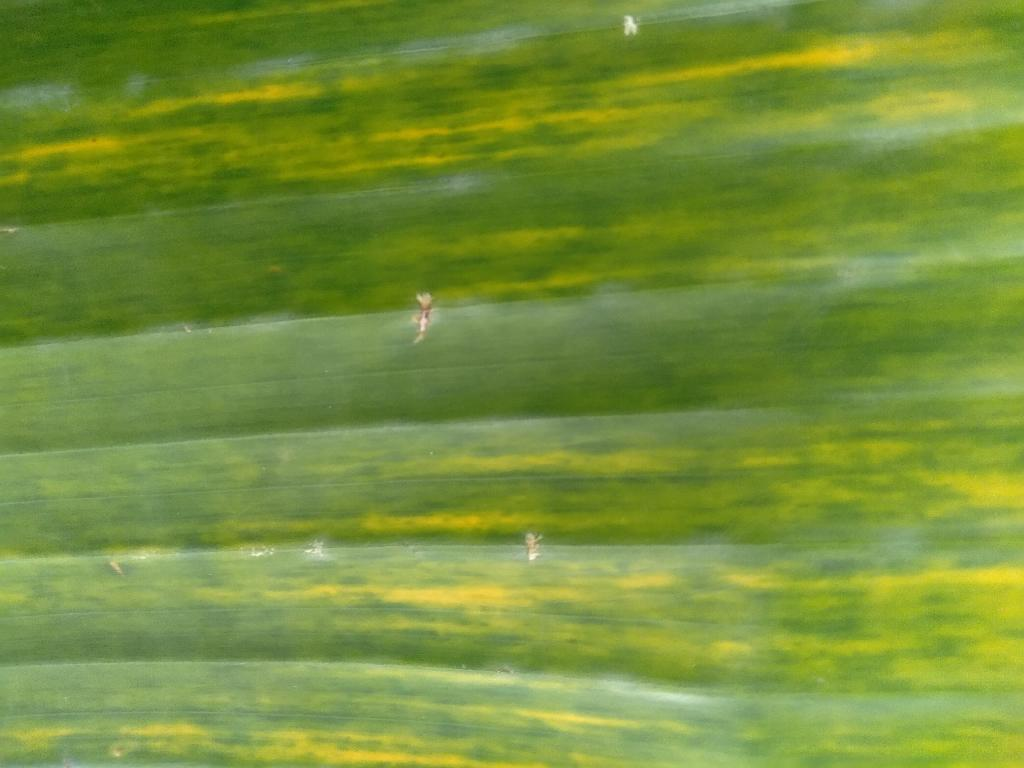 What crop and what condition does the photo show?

banana, fusarium wilt race 1
